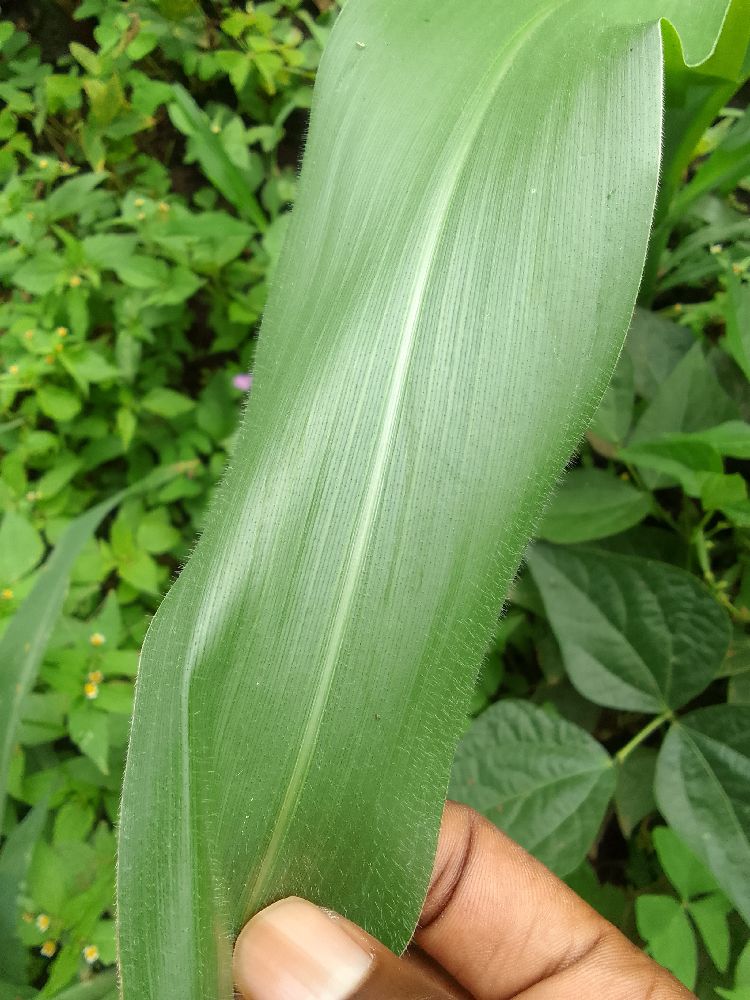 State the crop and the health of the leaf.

maize, healthy
